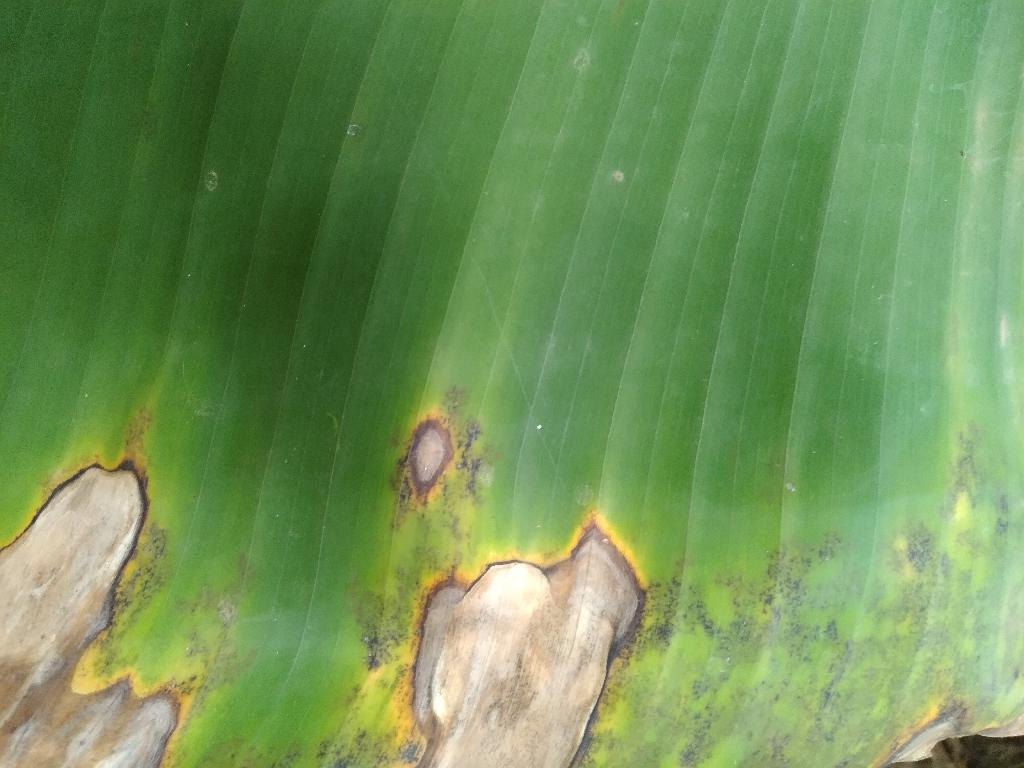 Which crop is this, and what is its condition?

banana, black sigatoka
